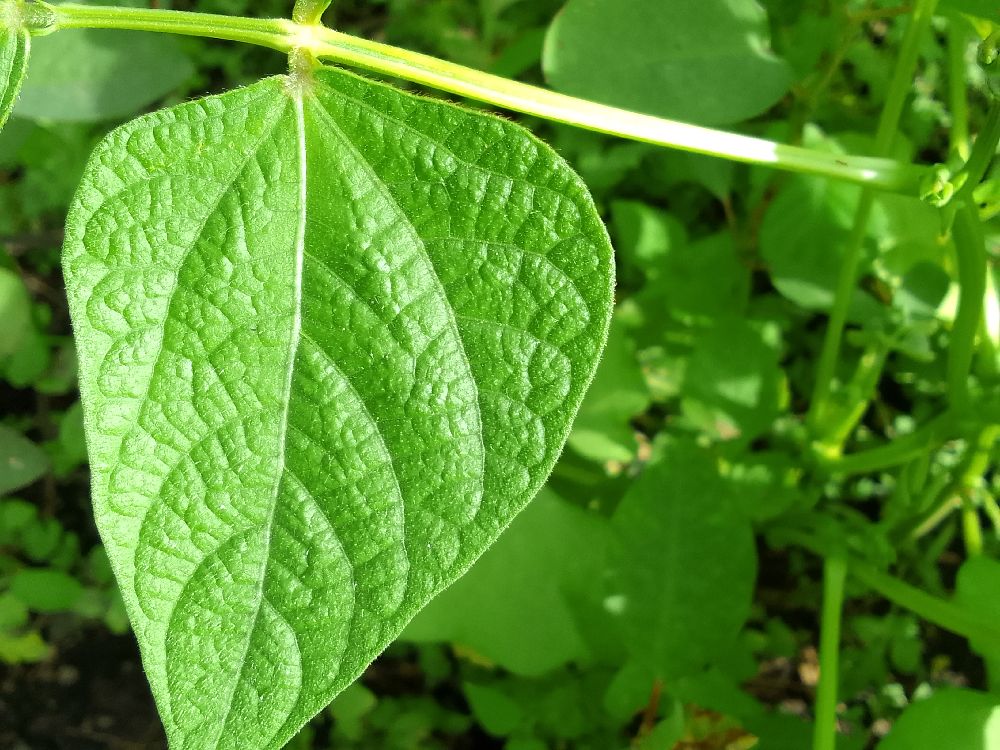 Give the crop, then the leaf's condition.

common bean, healthy
